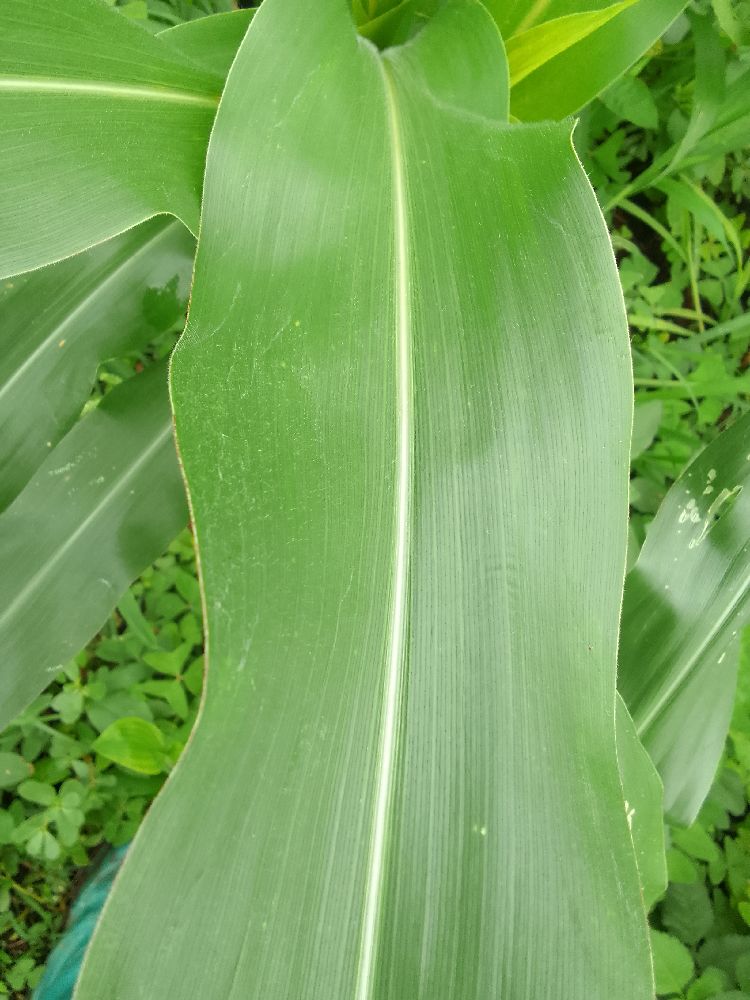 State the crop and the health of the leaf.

maize, healthy
